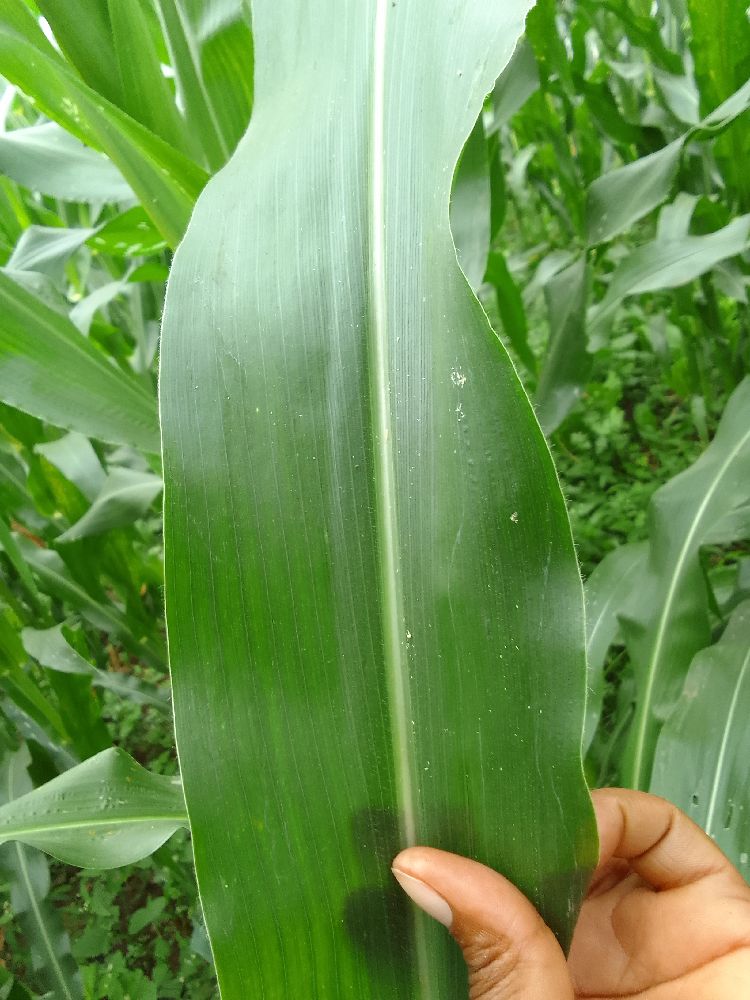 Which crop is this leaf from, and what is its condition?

maize, healthy
